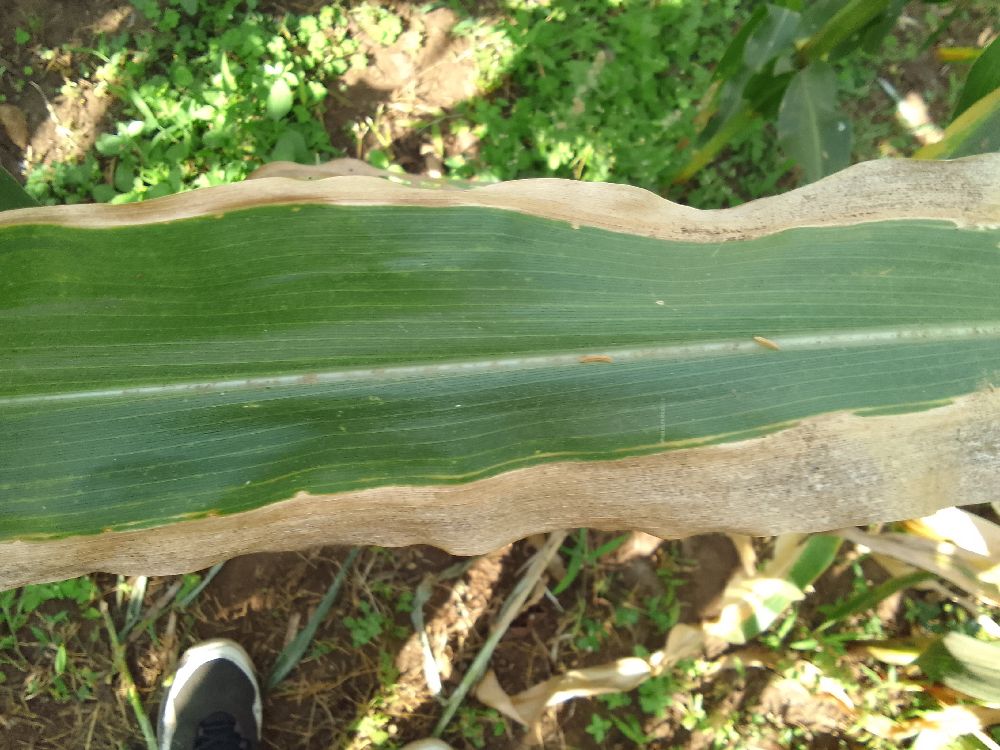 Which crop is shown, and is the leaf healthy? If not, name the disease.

maize, maize lethal necrosis
